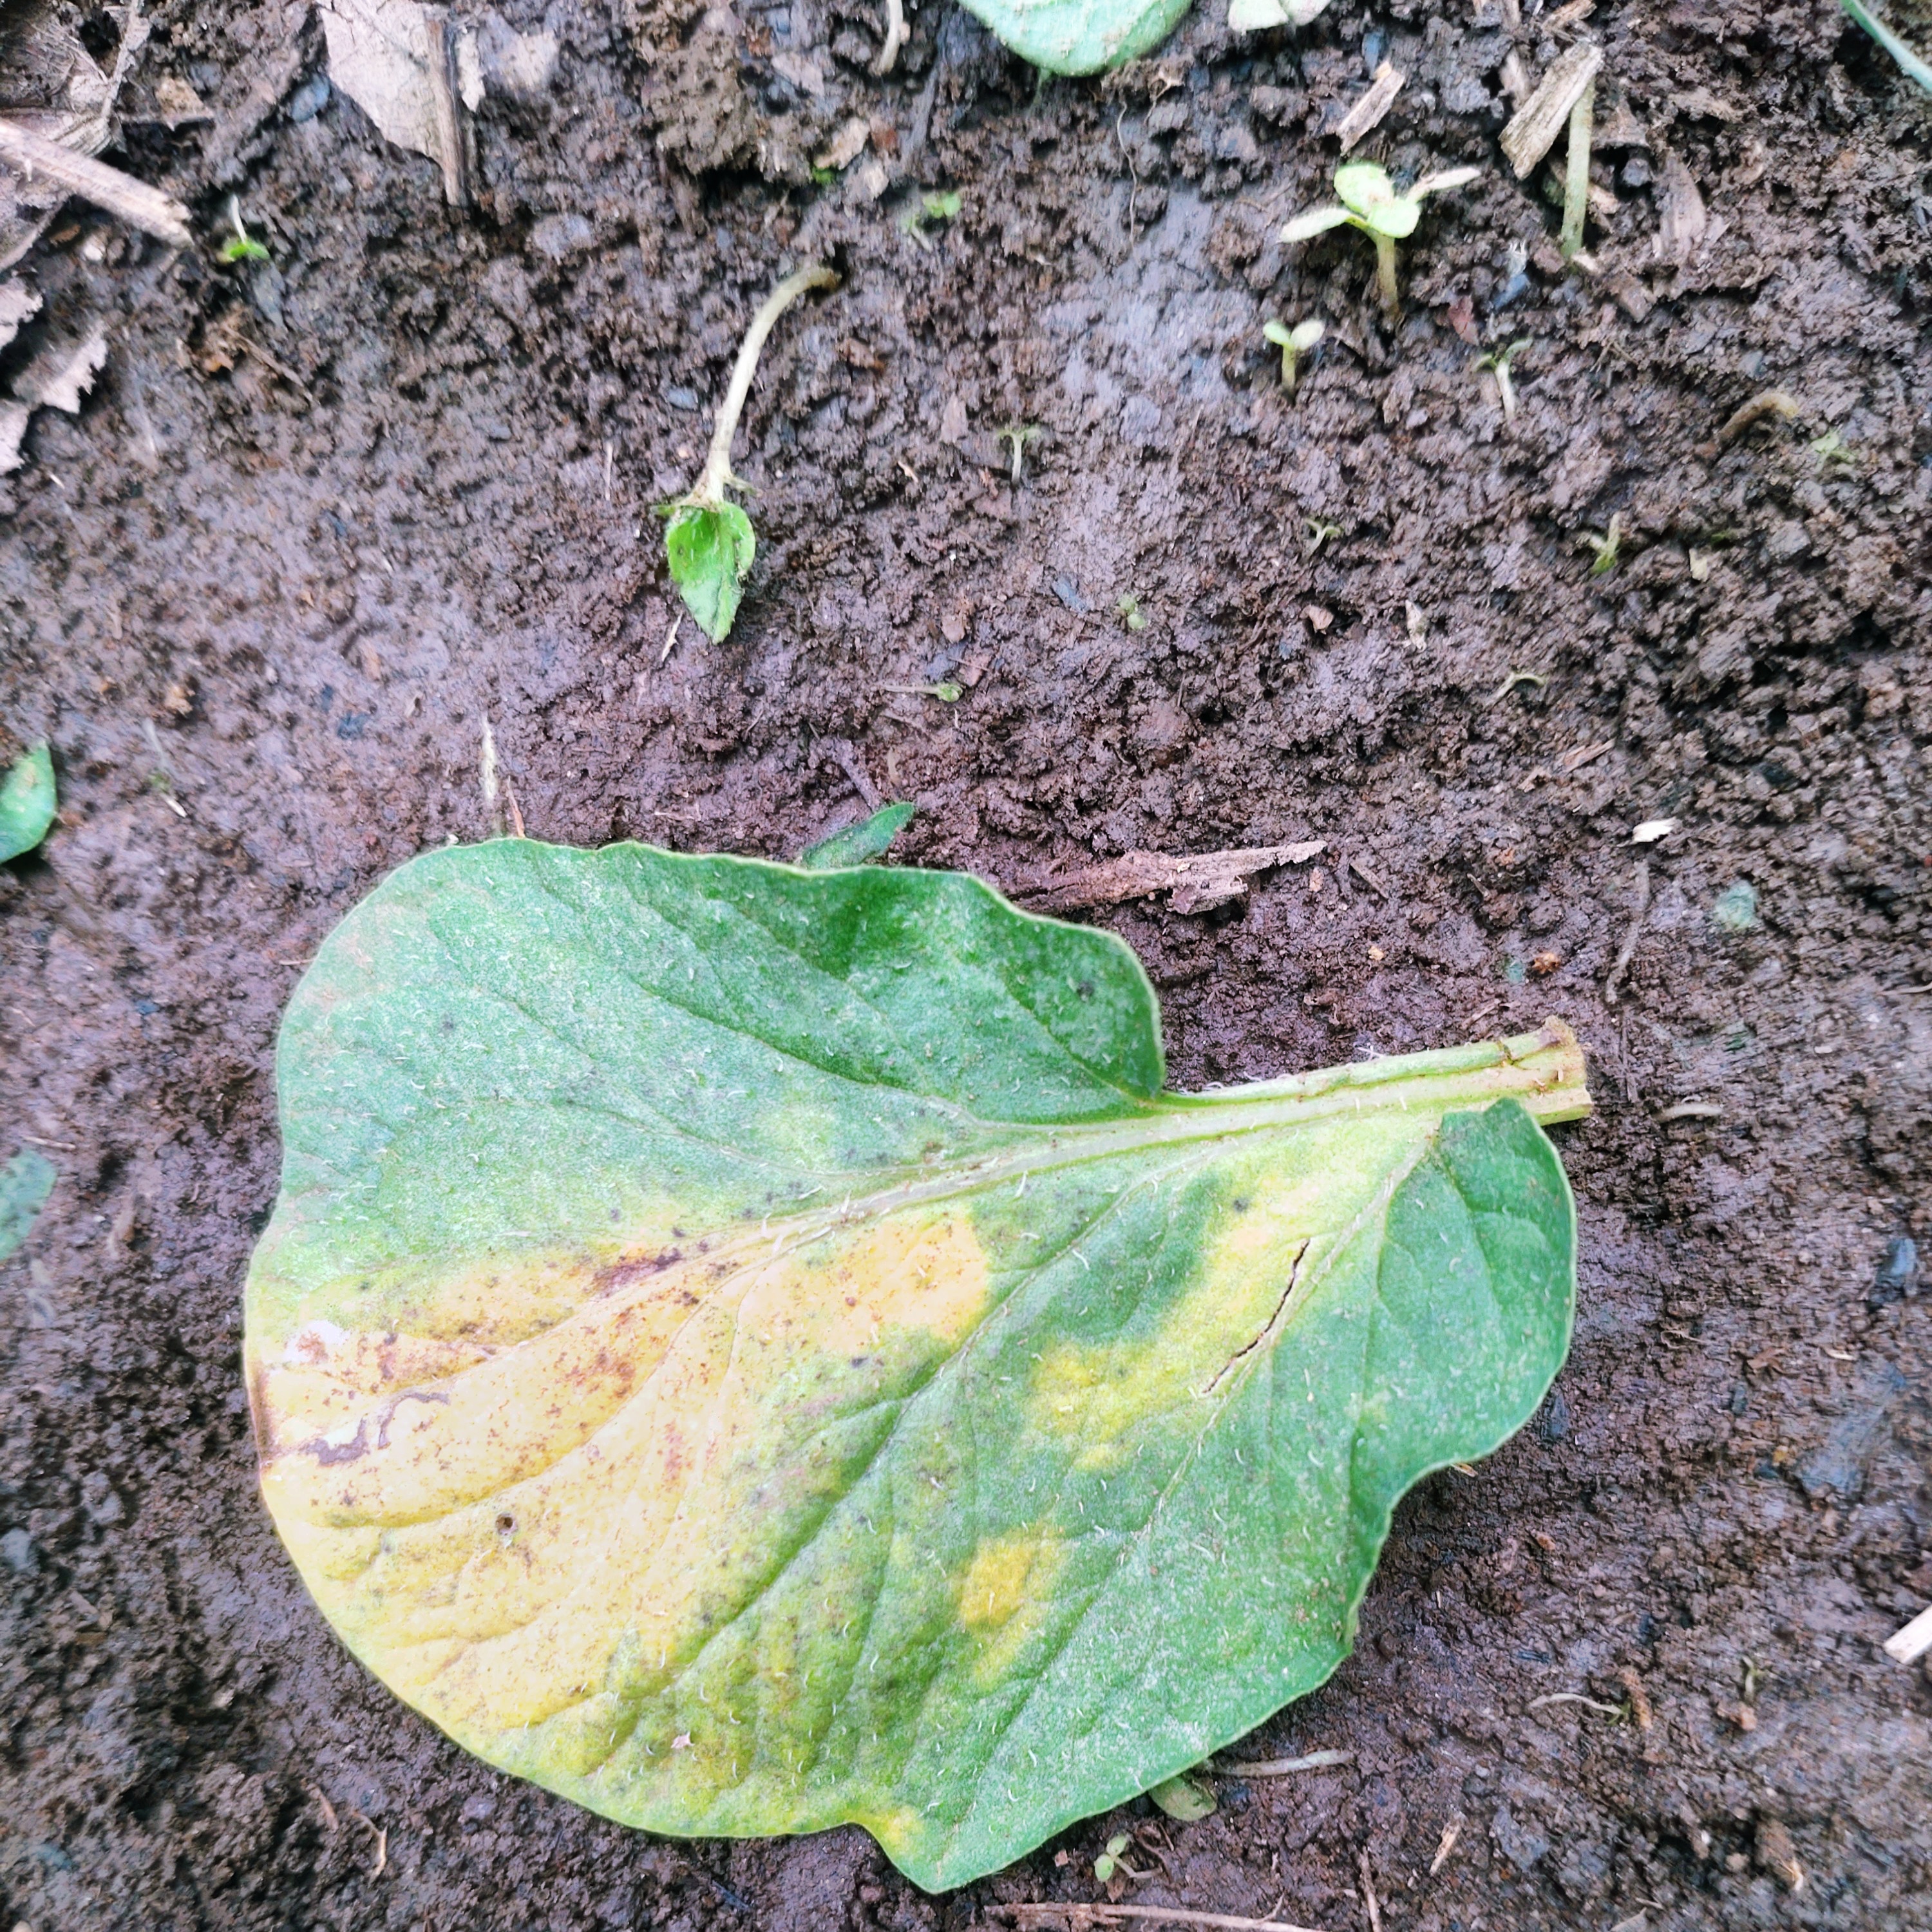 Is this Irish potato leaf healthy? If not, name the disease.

late blight
